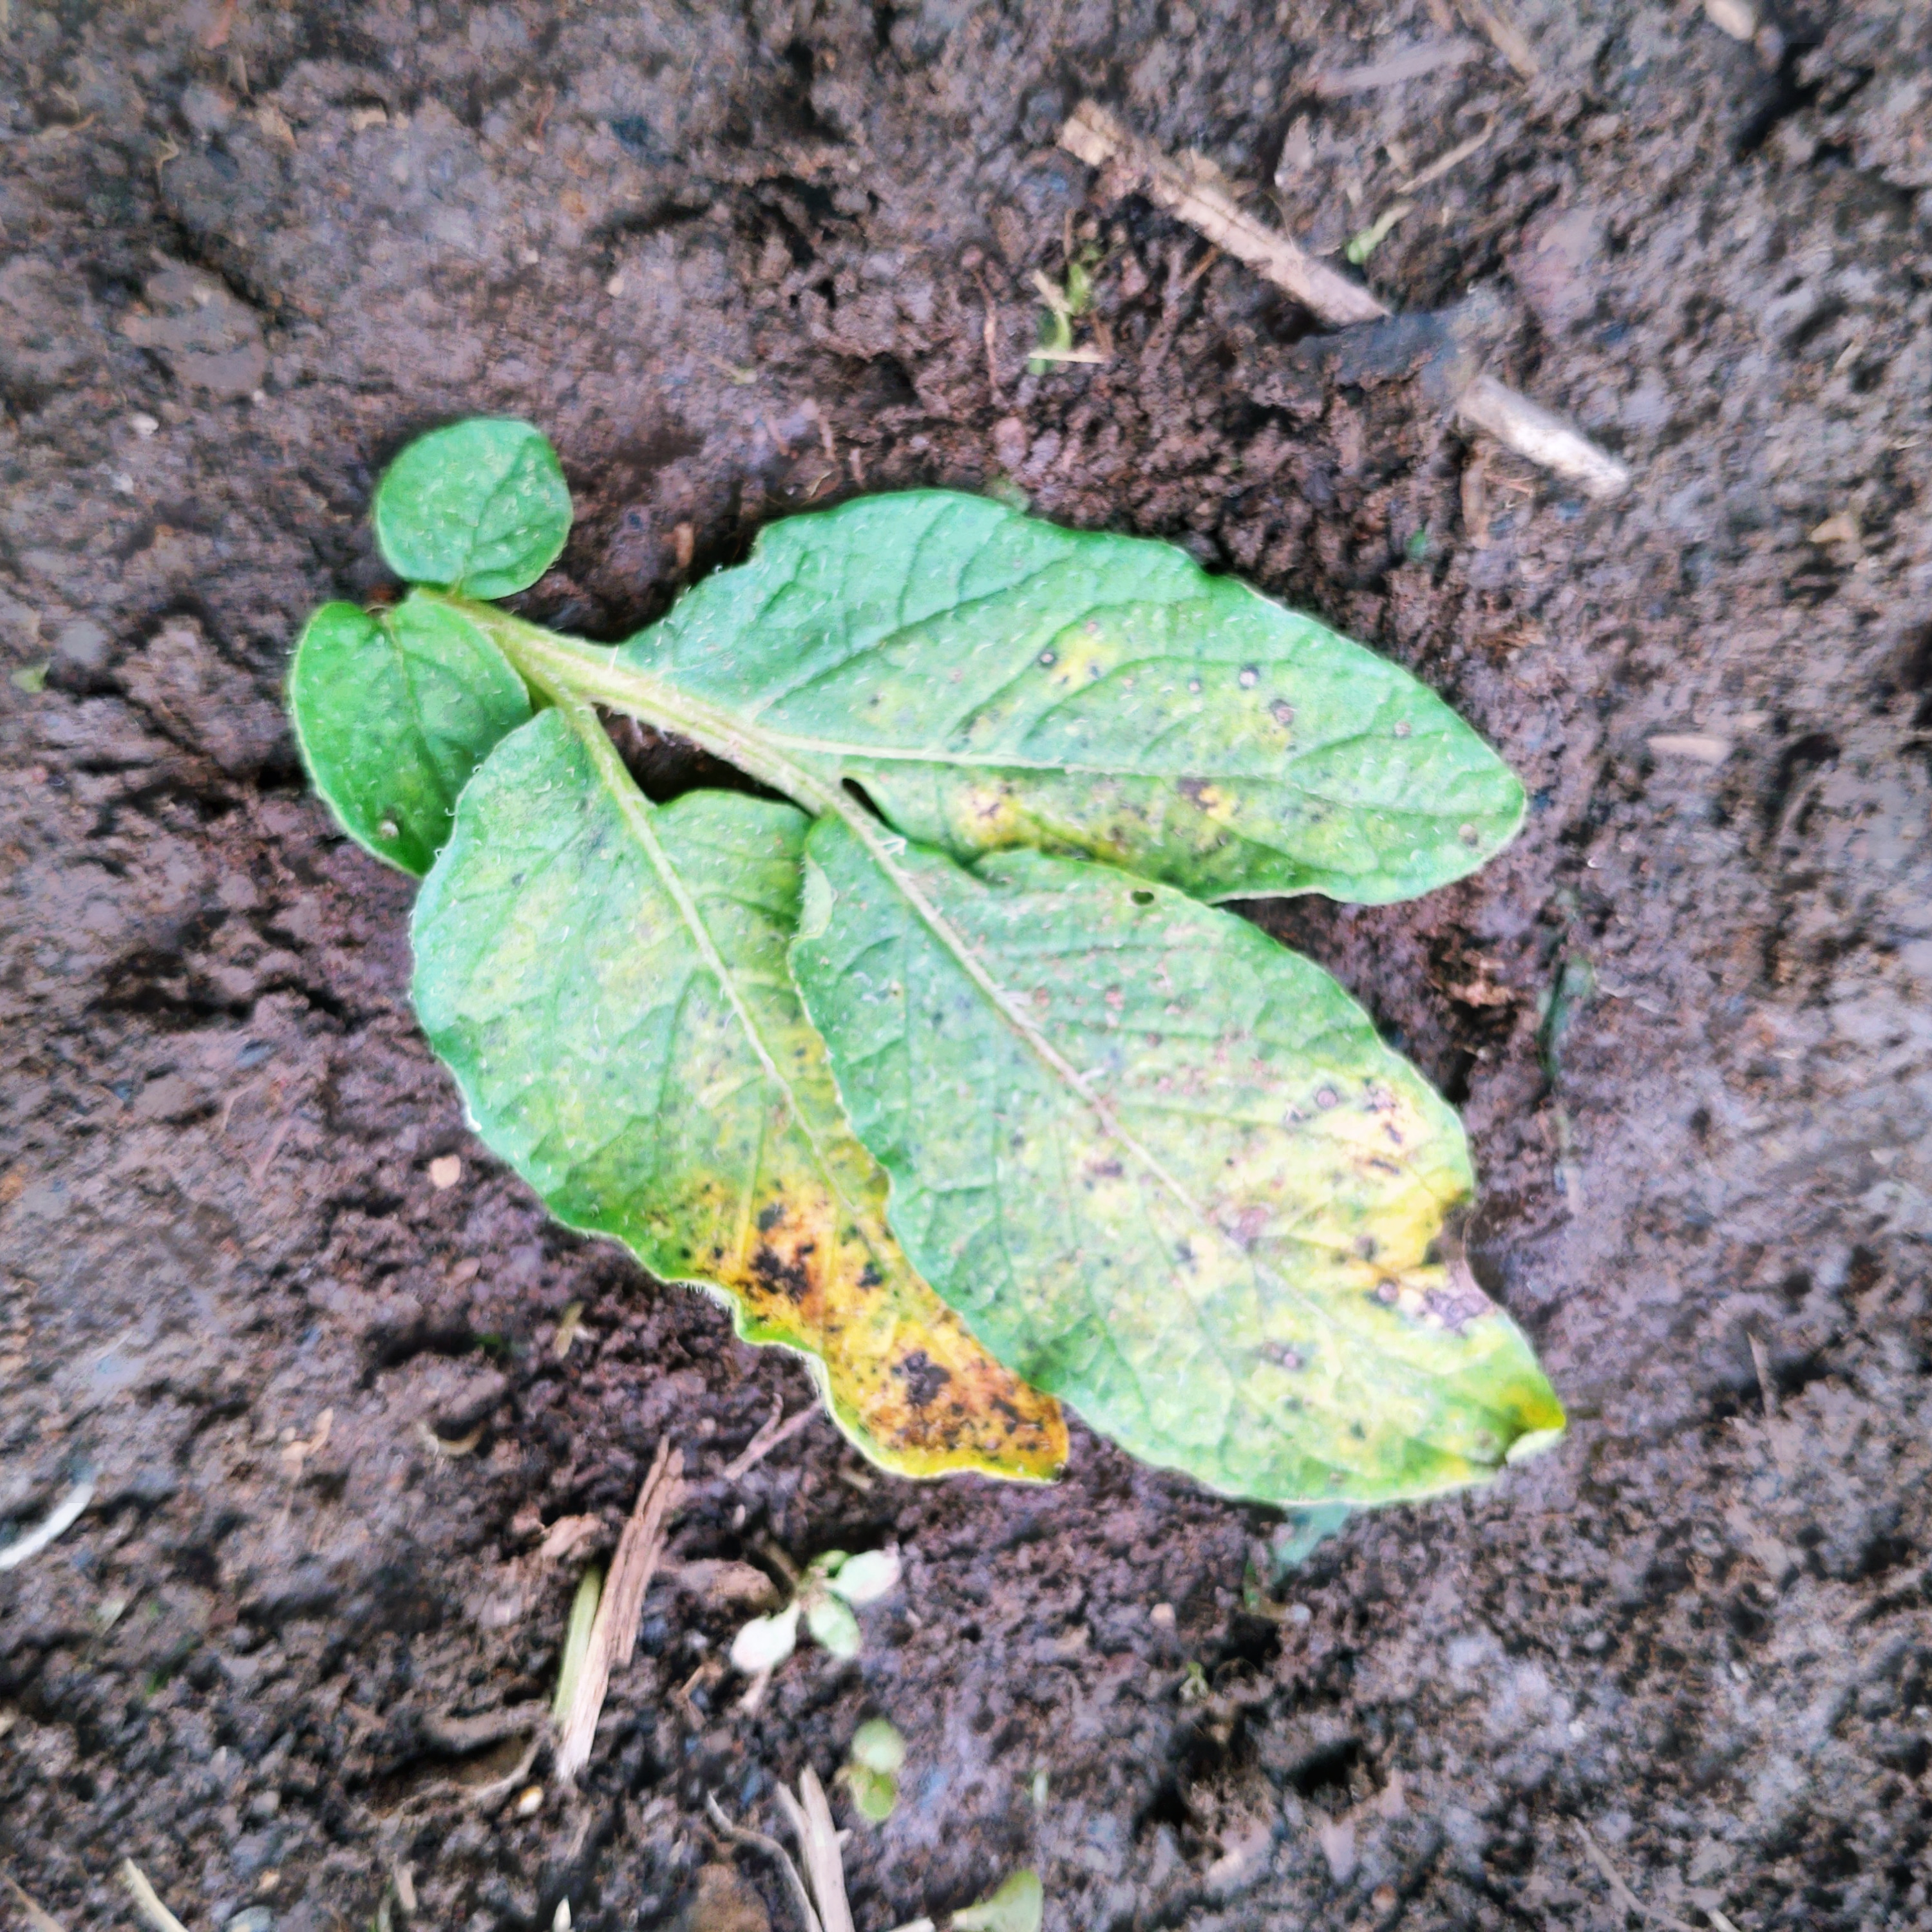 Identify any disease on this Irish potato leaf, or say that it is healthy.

late blight
